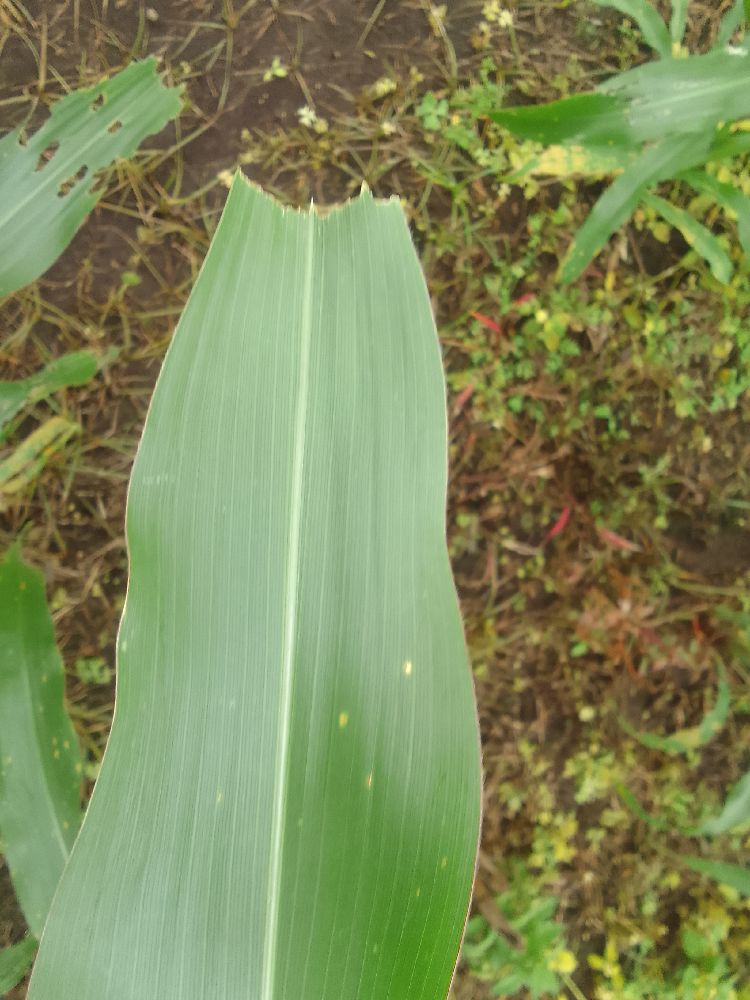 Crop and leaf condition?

maize, healthy
